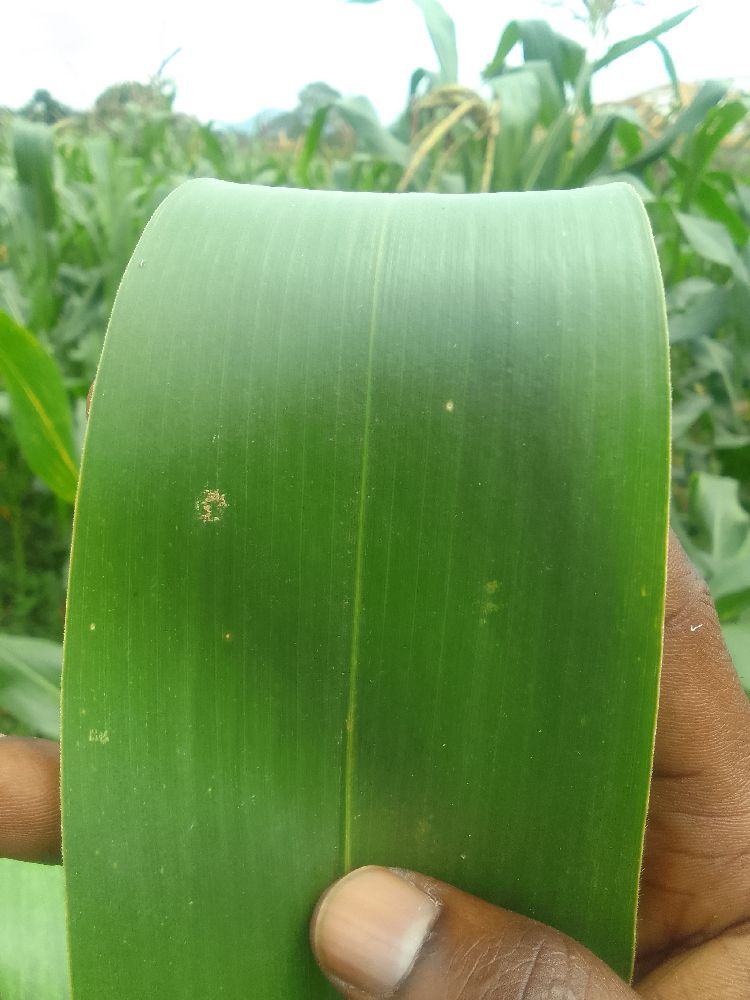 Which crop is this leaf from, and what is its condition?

maize, healthy
